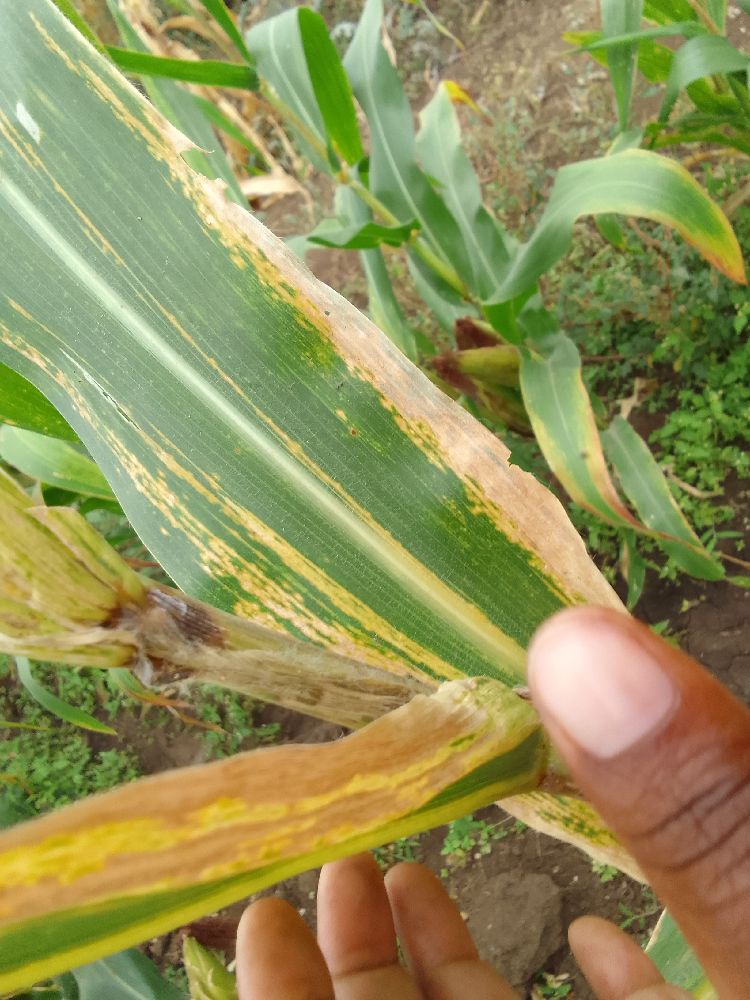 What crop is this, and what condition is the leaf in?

maize, maize lethal necrosis
